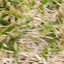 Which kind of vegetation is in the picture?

grass
